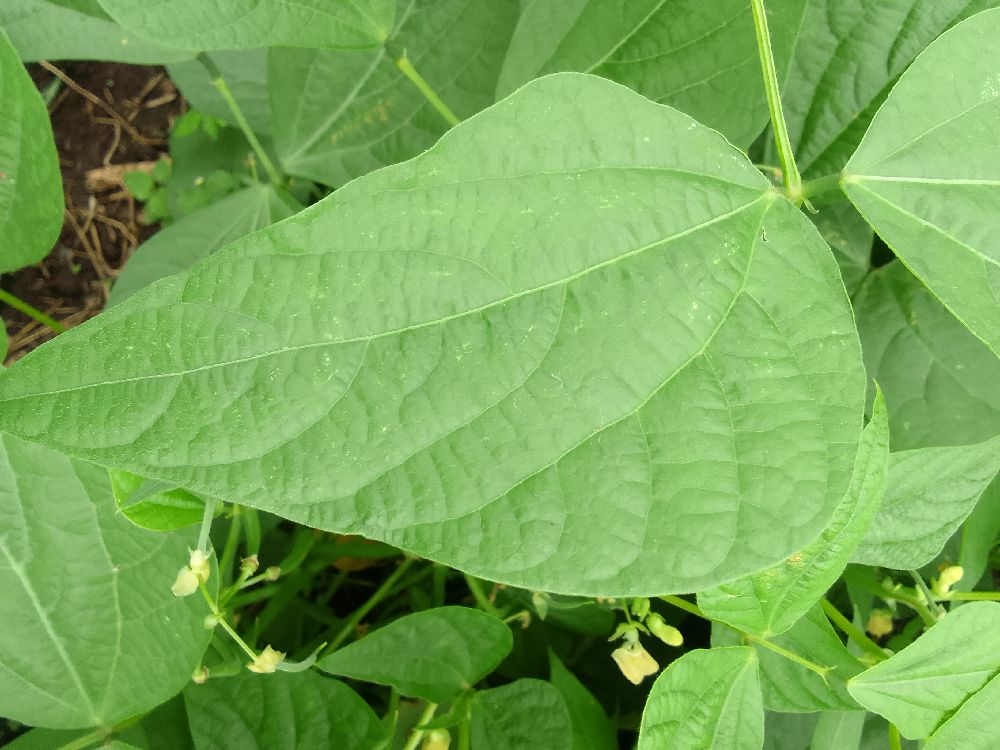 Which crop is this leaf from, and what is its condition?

common bean, healthy
